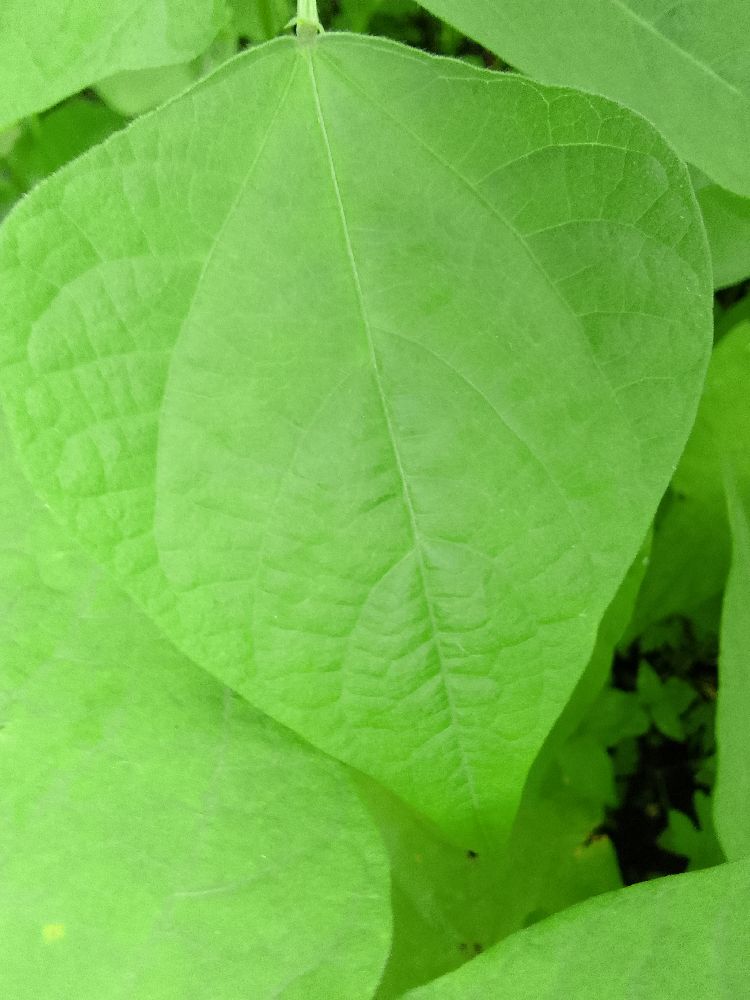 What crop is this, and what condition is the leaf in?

common bean, healthy
